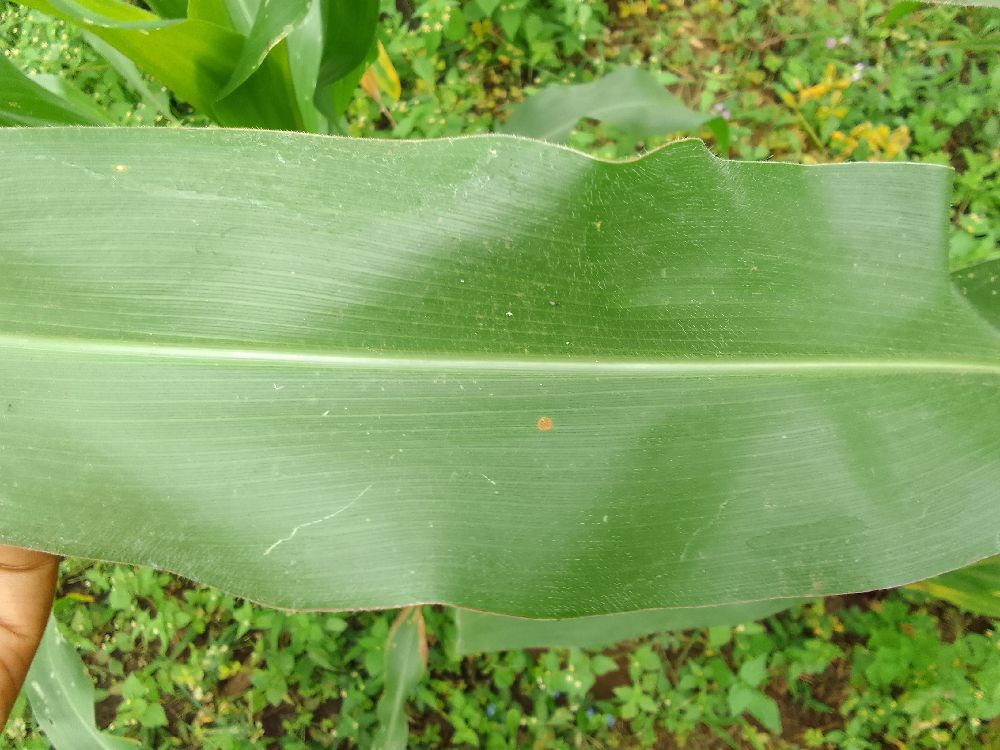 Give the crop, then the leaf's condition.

maize, healthy
